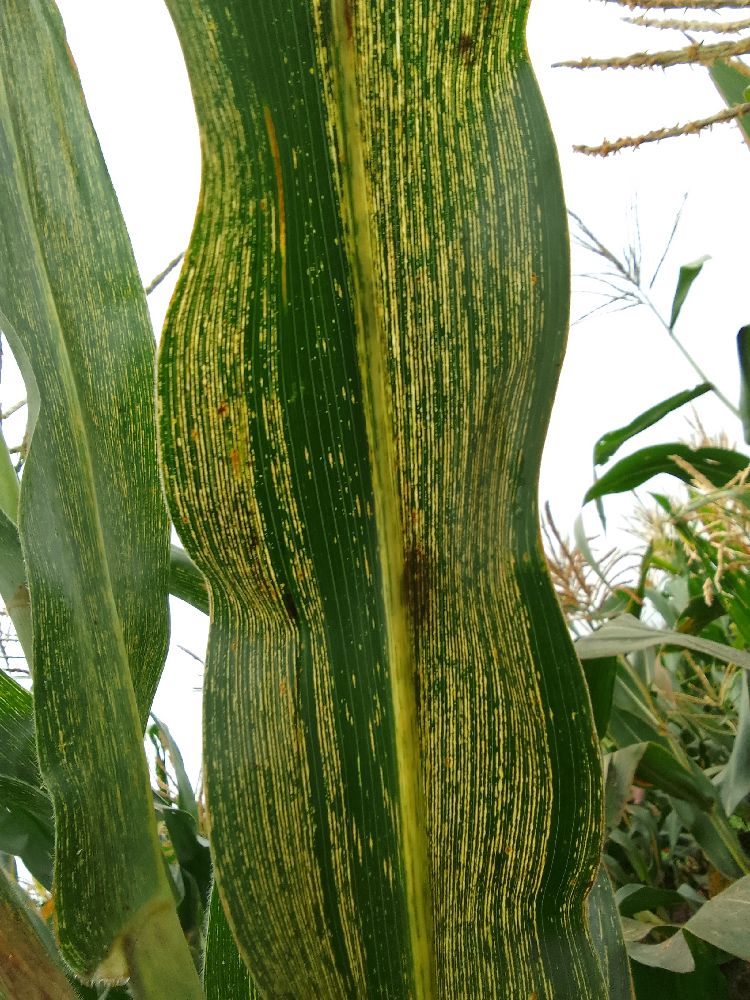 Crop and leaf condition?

maize, maize streak virus
